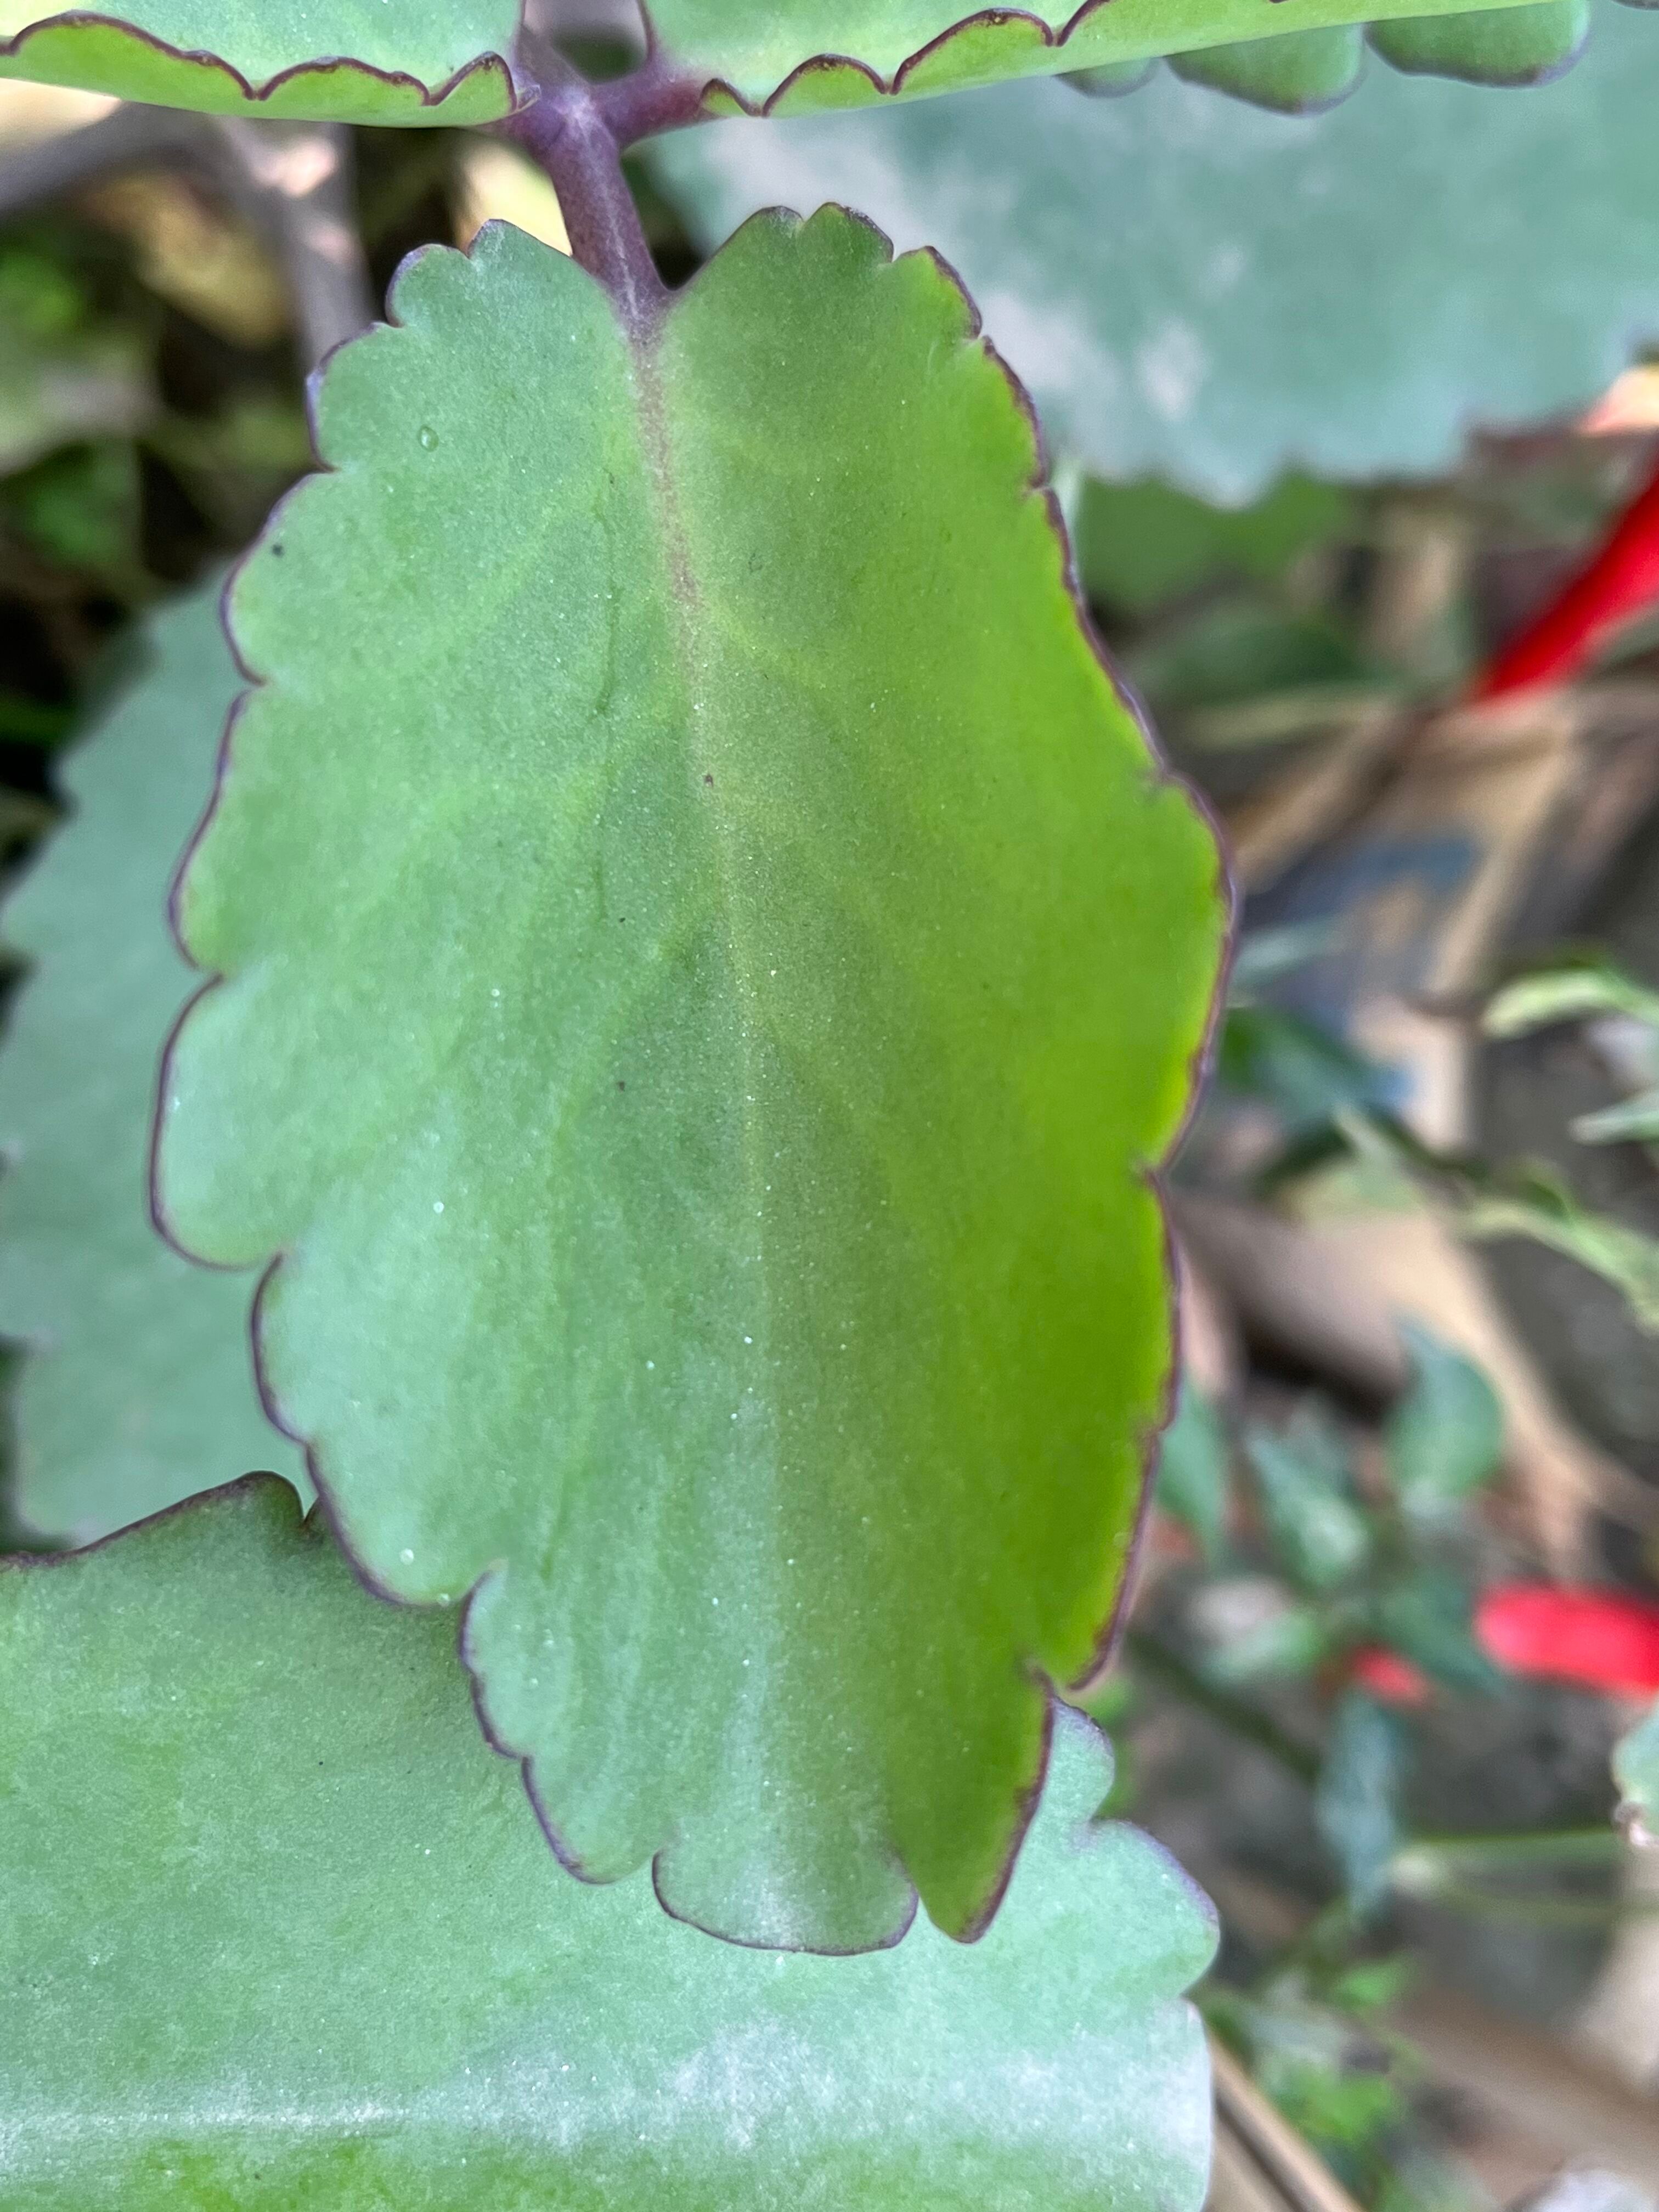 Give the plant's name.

pathorkuci
